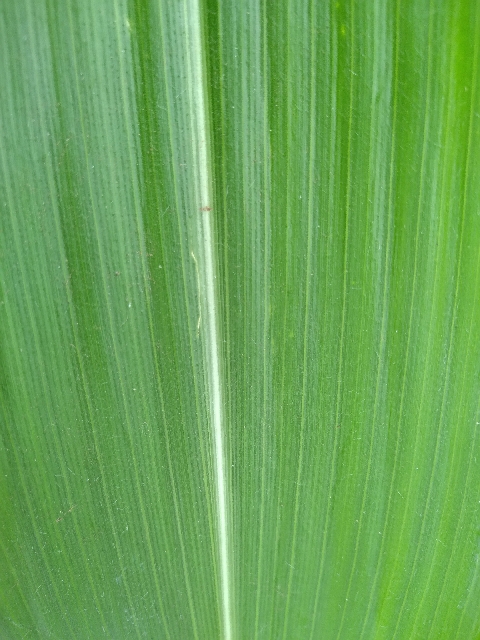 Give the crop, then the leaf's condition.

maize, healthy
